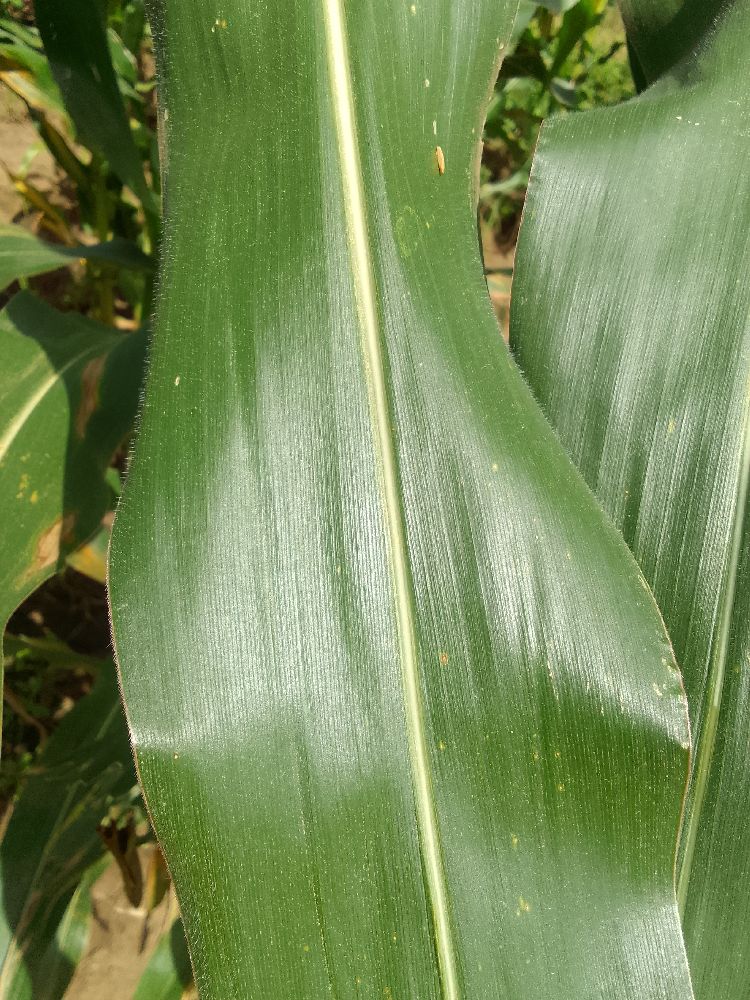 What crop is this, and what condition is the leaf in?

maize, healthy
